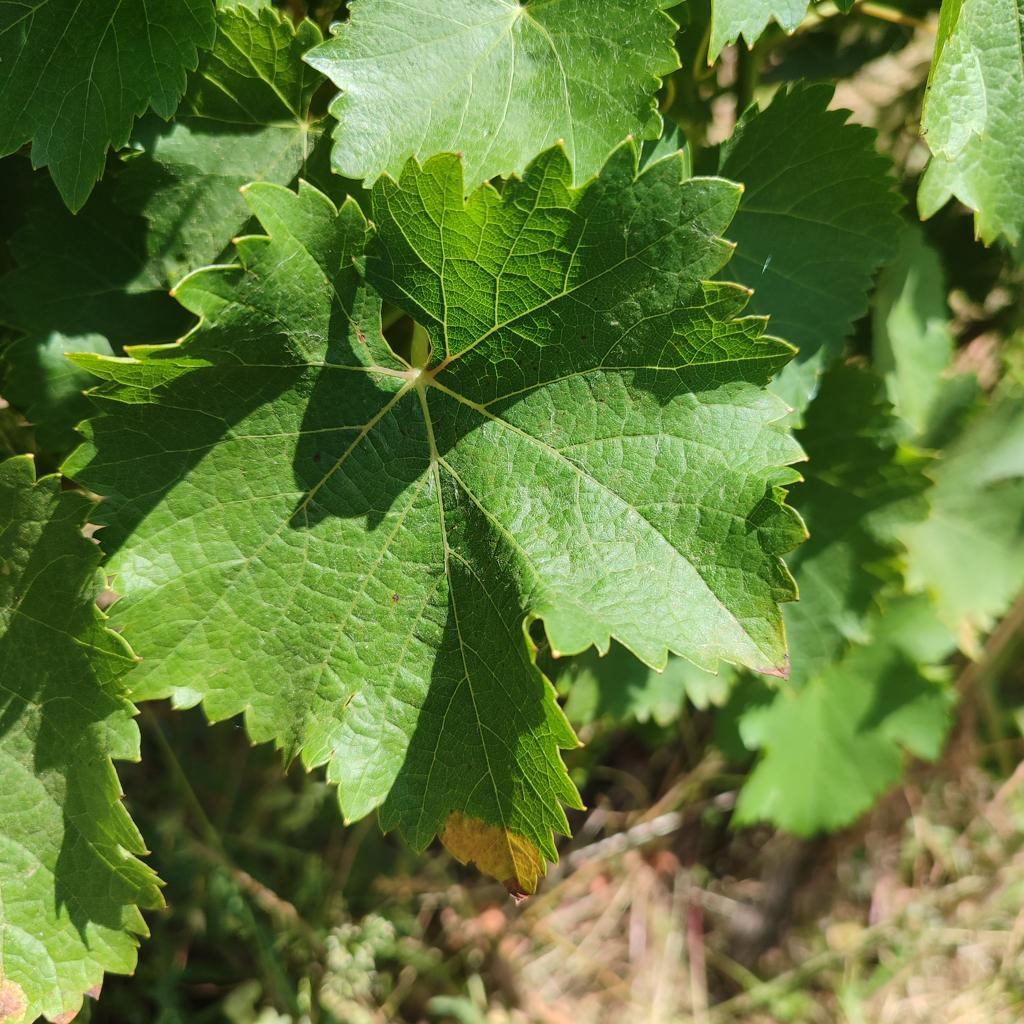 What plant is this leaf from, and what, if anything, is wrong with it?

grapevine, healthy
